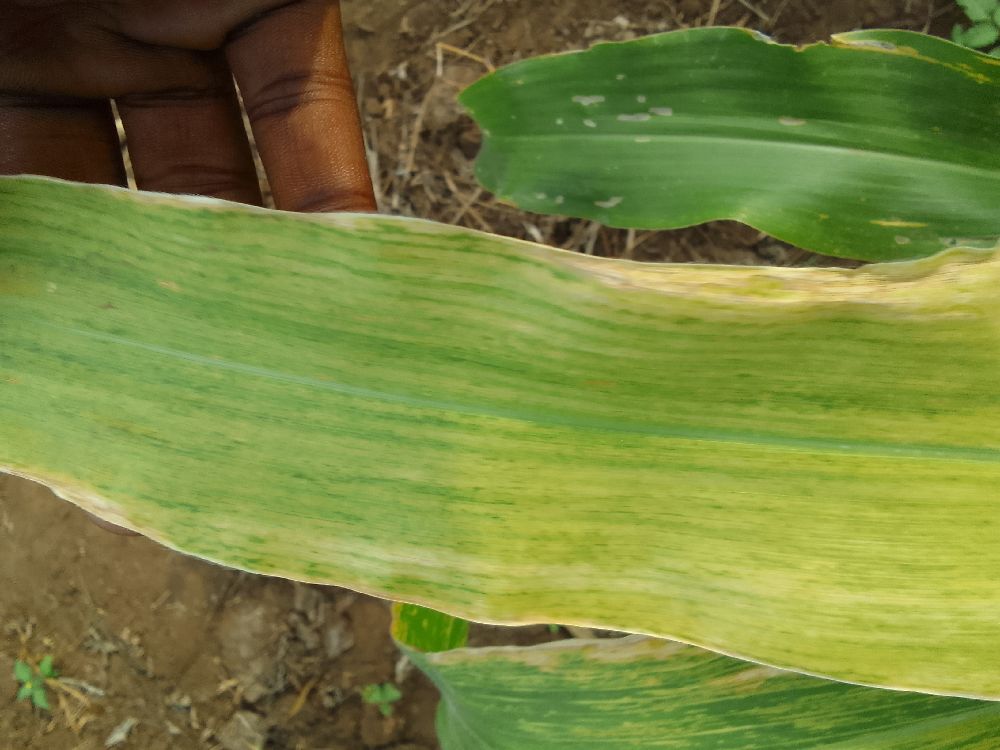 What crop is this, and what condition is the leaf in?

maize, maize lethal necrosis
